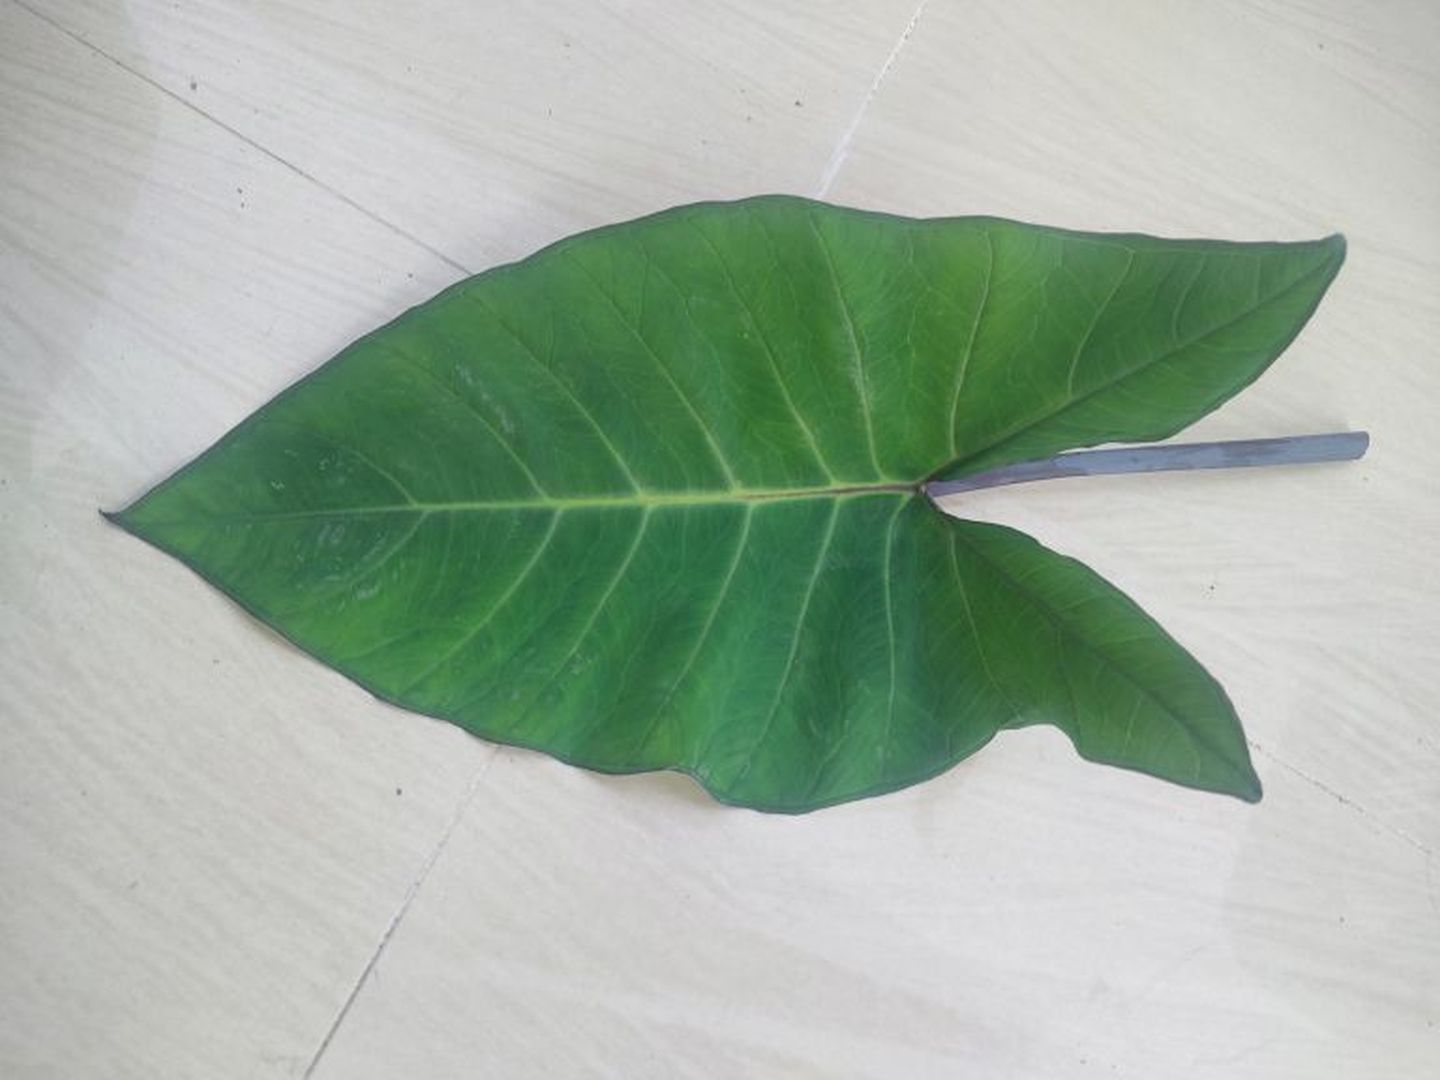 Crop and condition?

taro, healthy
